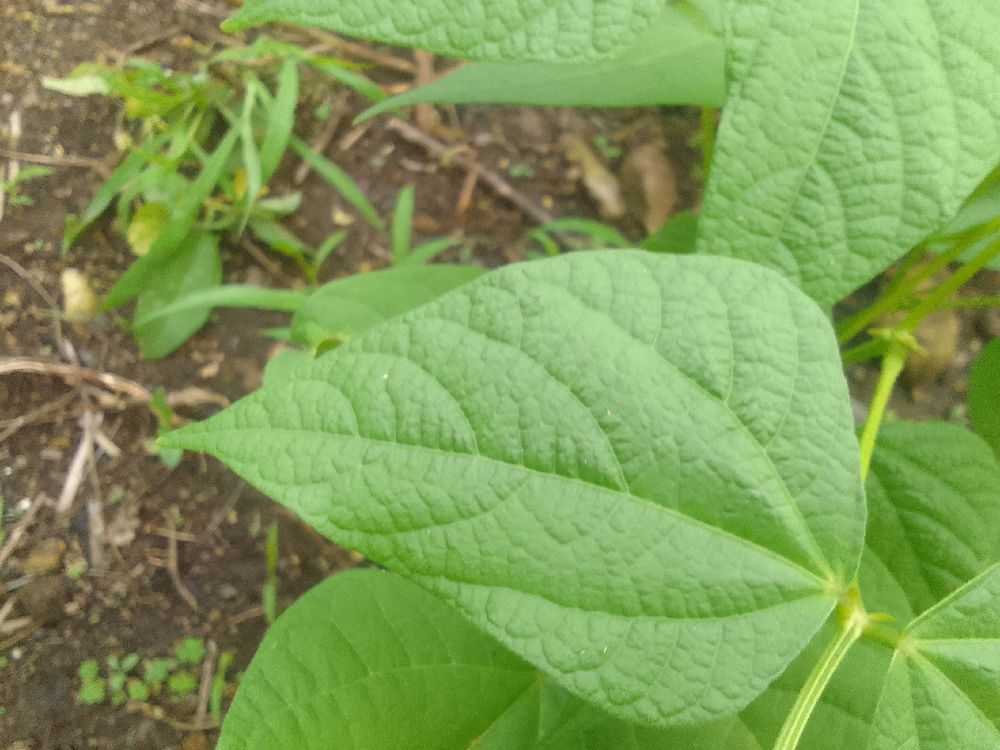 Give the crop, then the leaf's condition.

common bean, healthy
